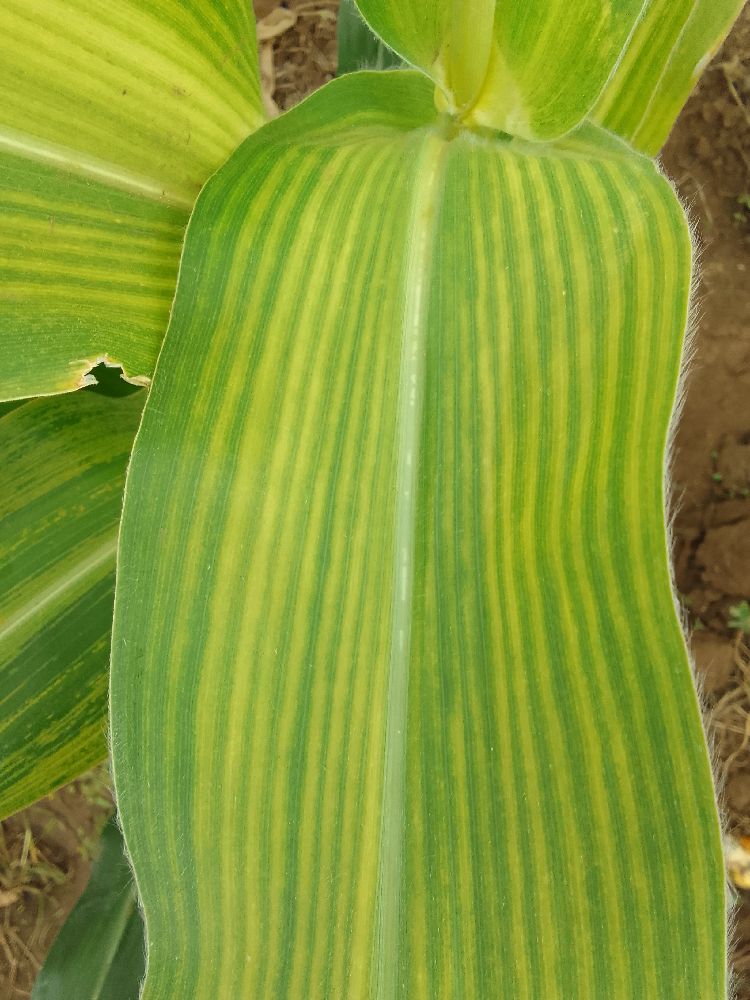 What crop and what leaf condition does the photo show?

maize, maize lethal necrosis
